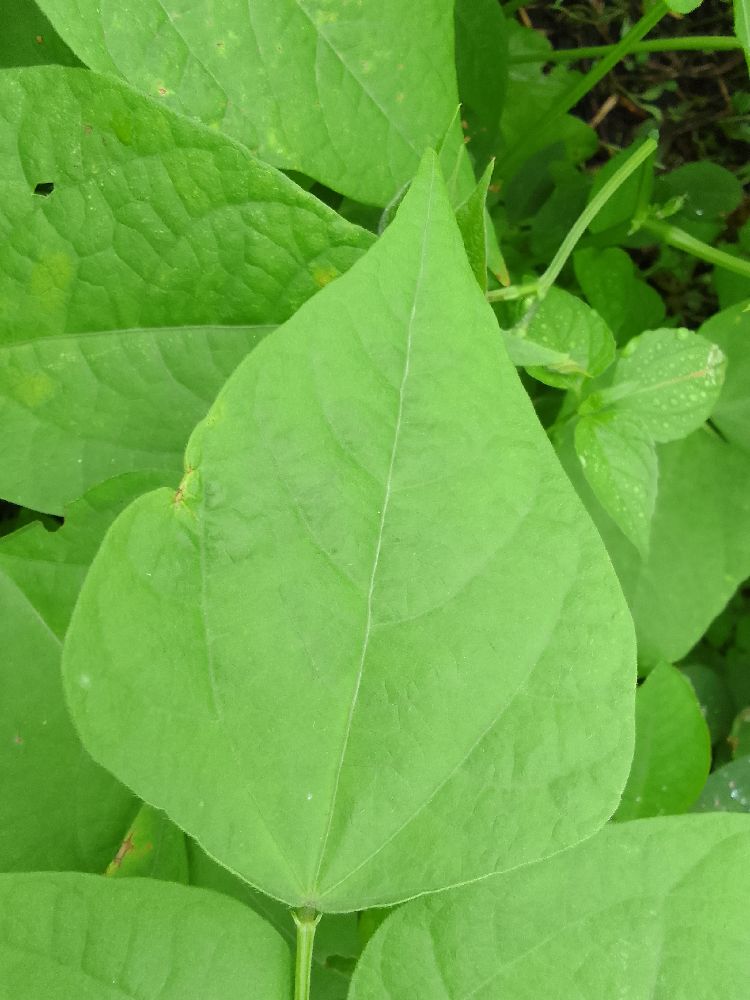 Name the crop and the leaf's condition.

common bean, healthy
